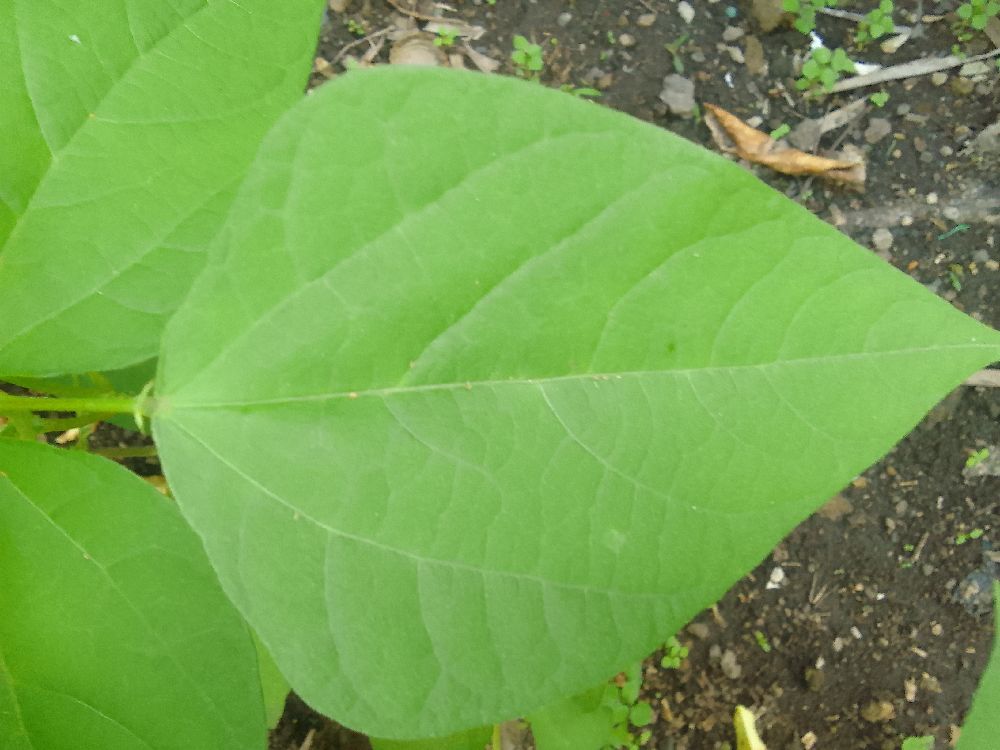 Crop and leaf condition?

common bean, healthy
